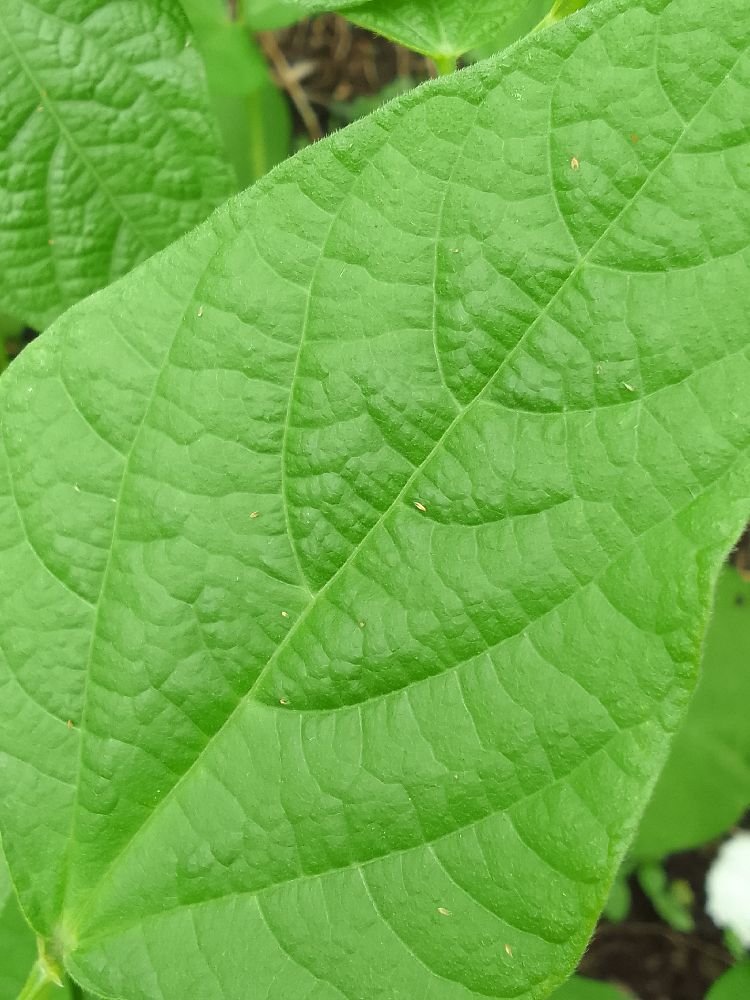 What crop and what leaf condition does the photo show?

common bean, healthy
